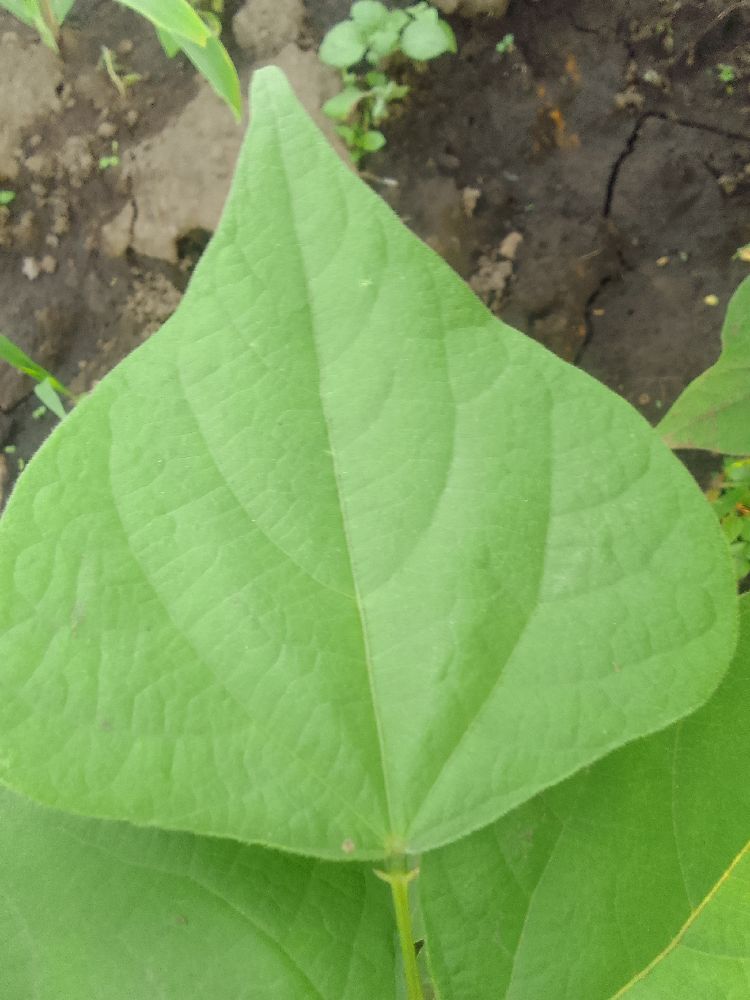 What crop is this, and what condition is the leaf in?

common bean, healthy
